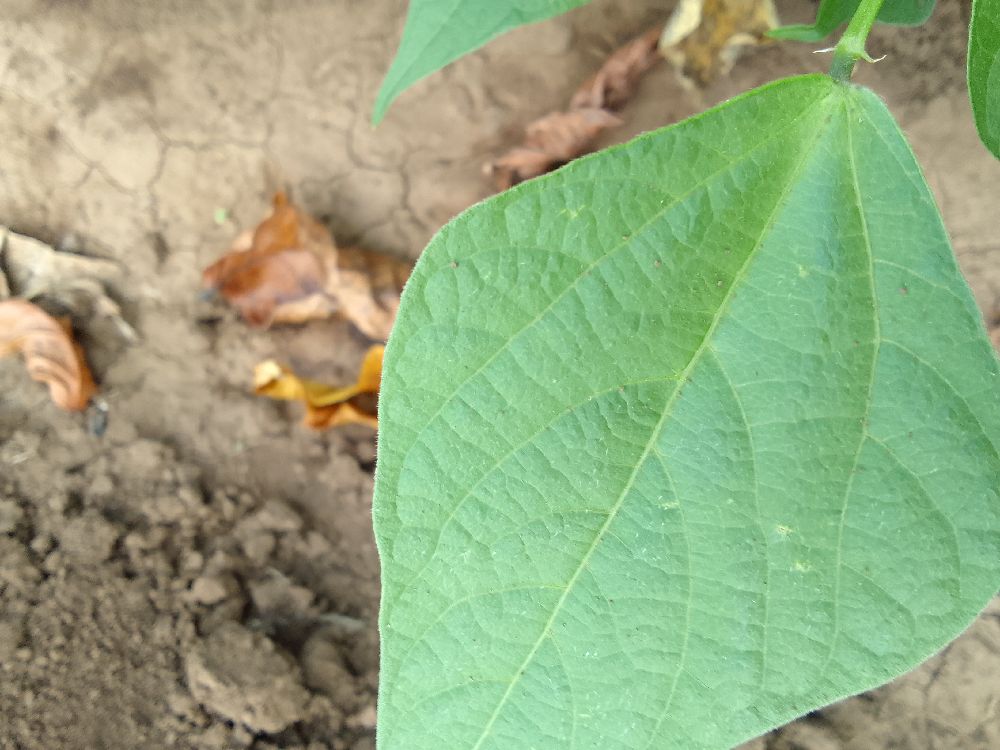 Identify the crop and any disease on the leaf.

common bean, healthy
